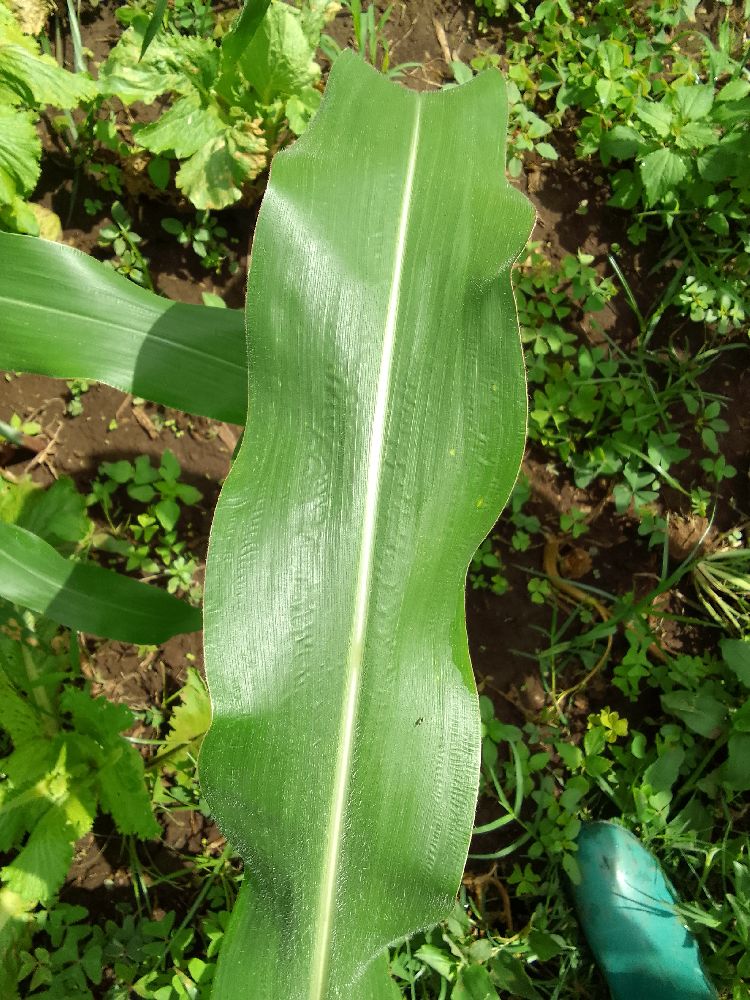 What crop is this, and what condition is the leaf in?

maize, healthy
